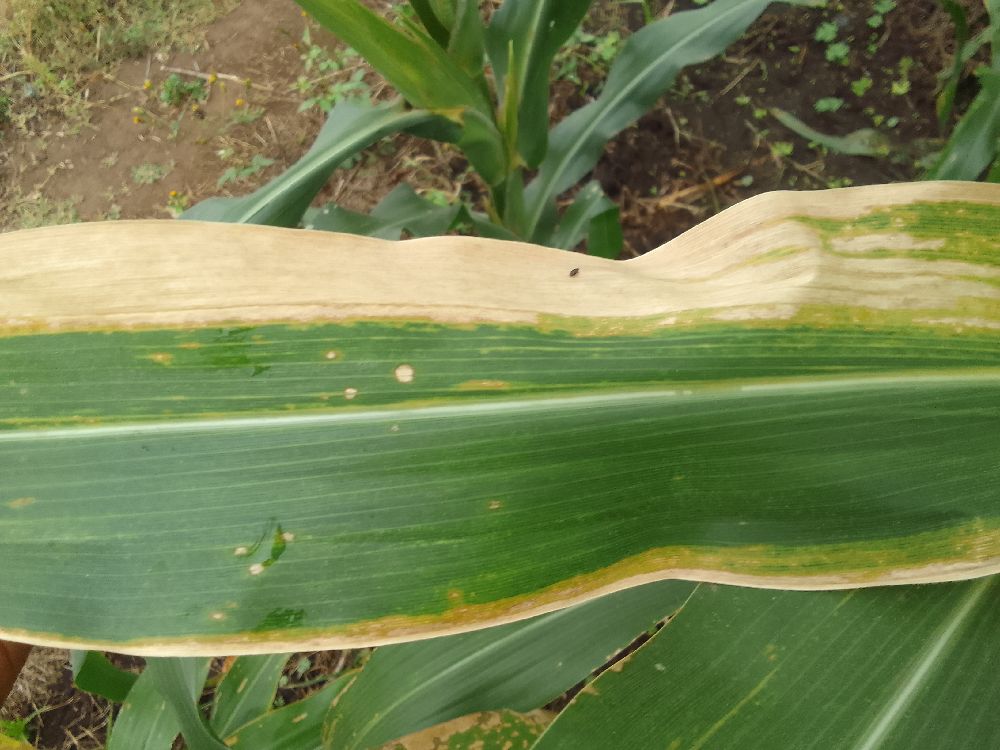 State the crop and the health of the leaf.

maize, maize lethal necrosis
